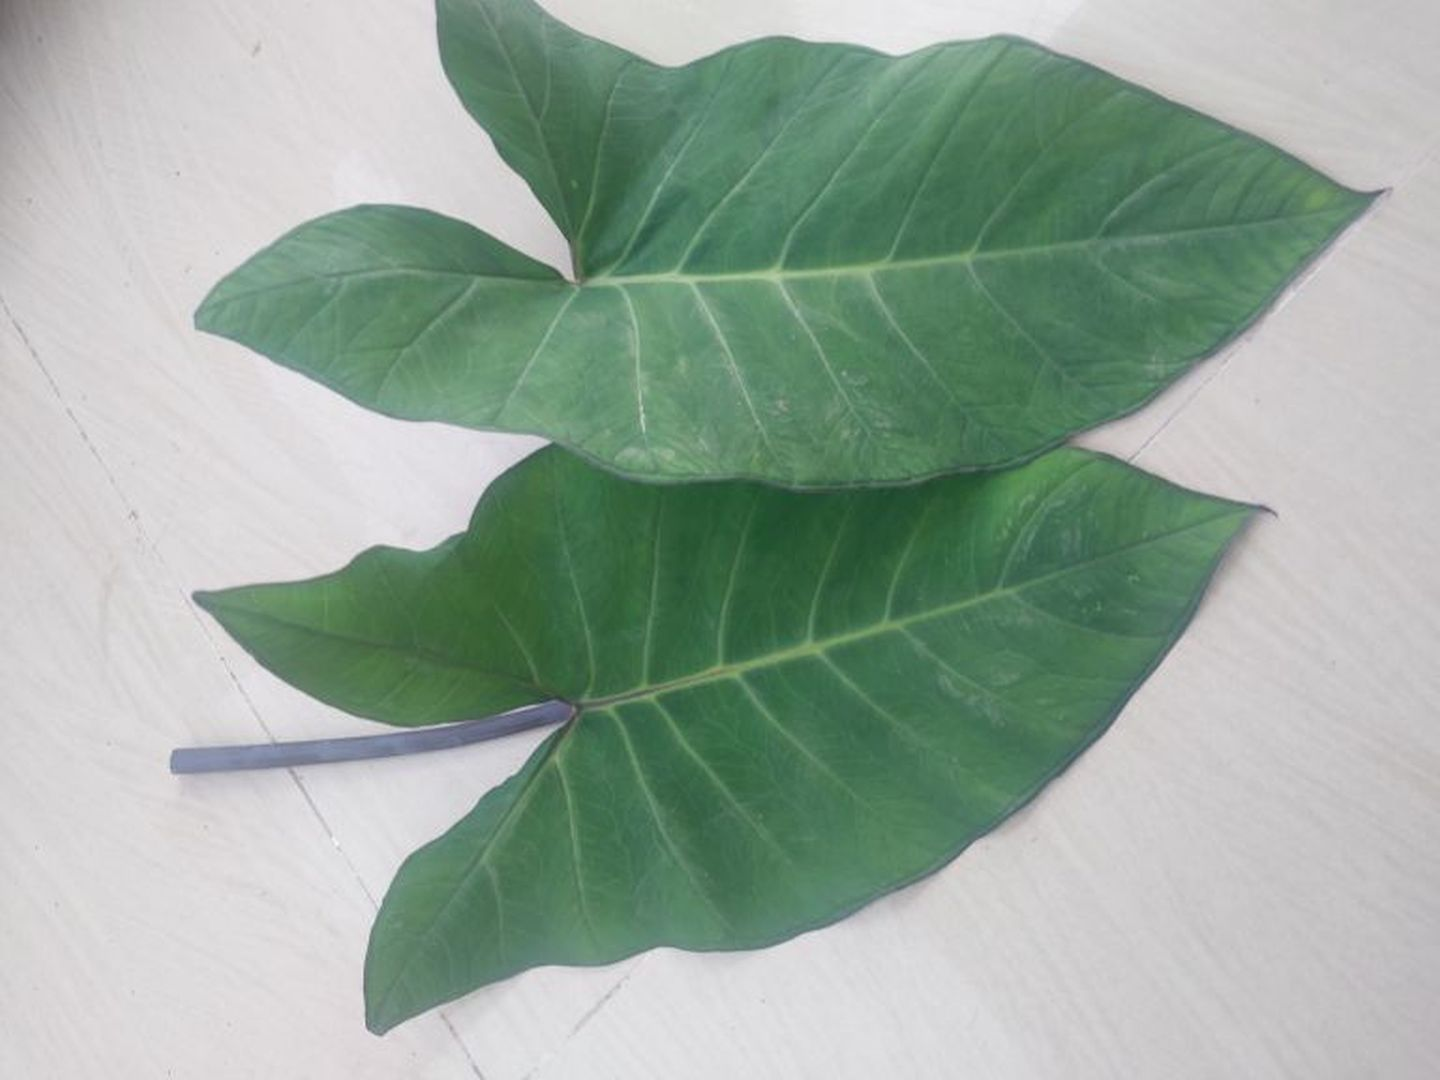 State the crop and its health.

taro, healthy
